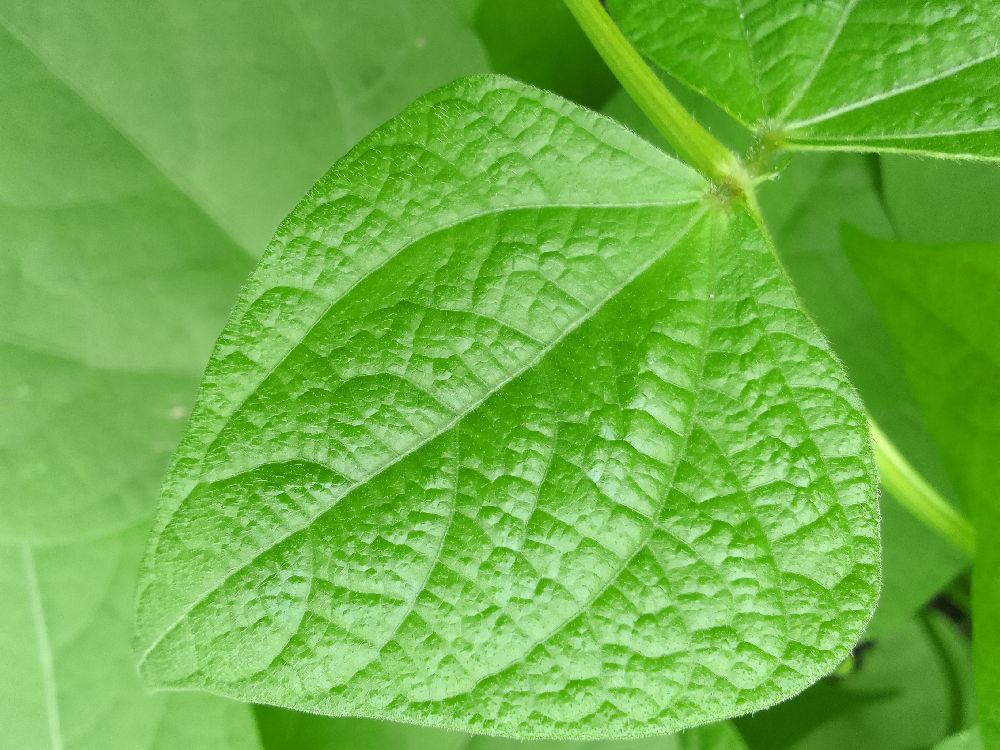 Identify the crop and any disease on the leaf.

common bean, healthy
